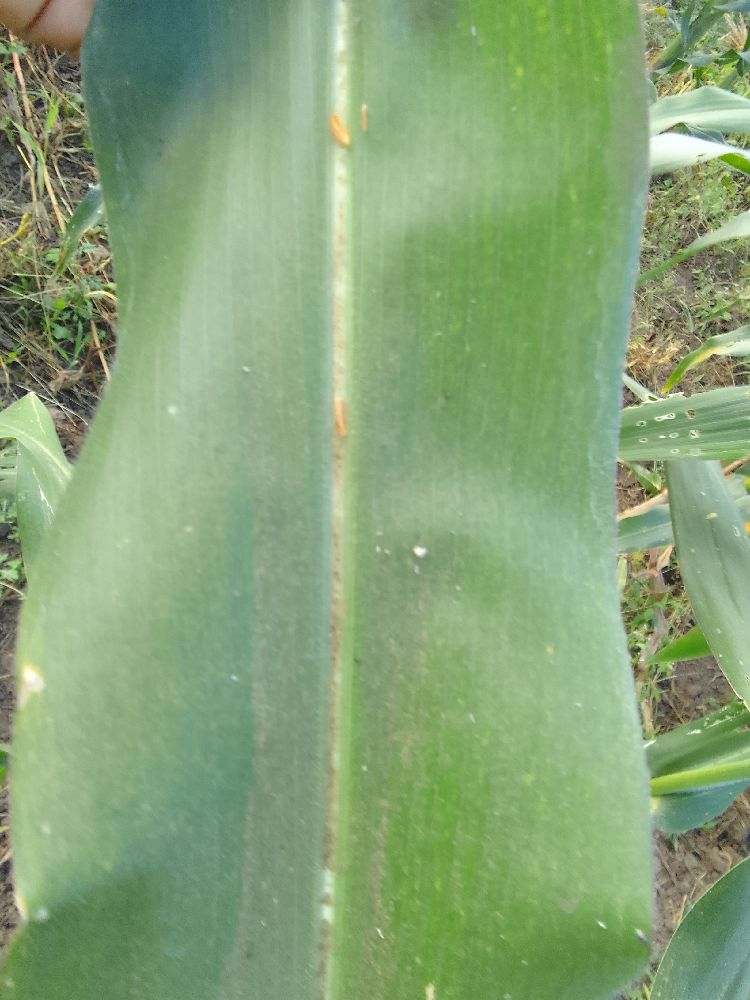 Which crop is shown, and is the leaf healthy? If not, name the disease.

maize, healthy
